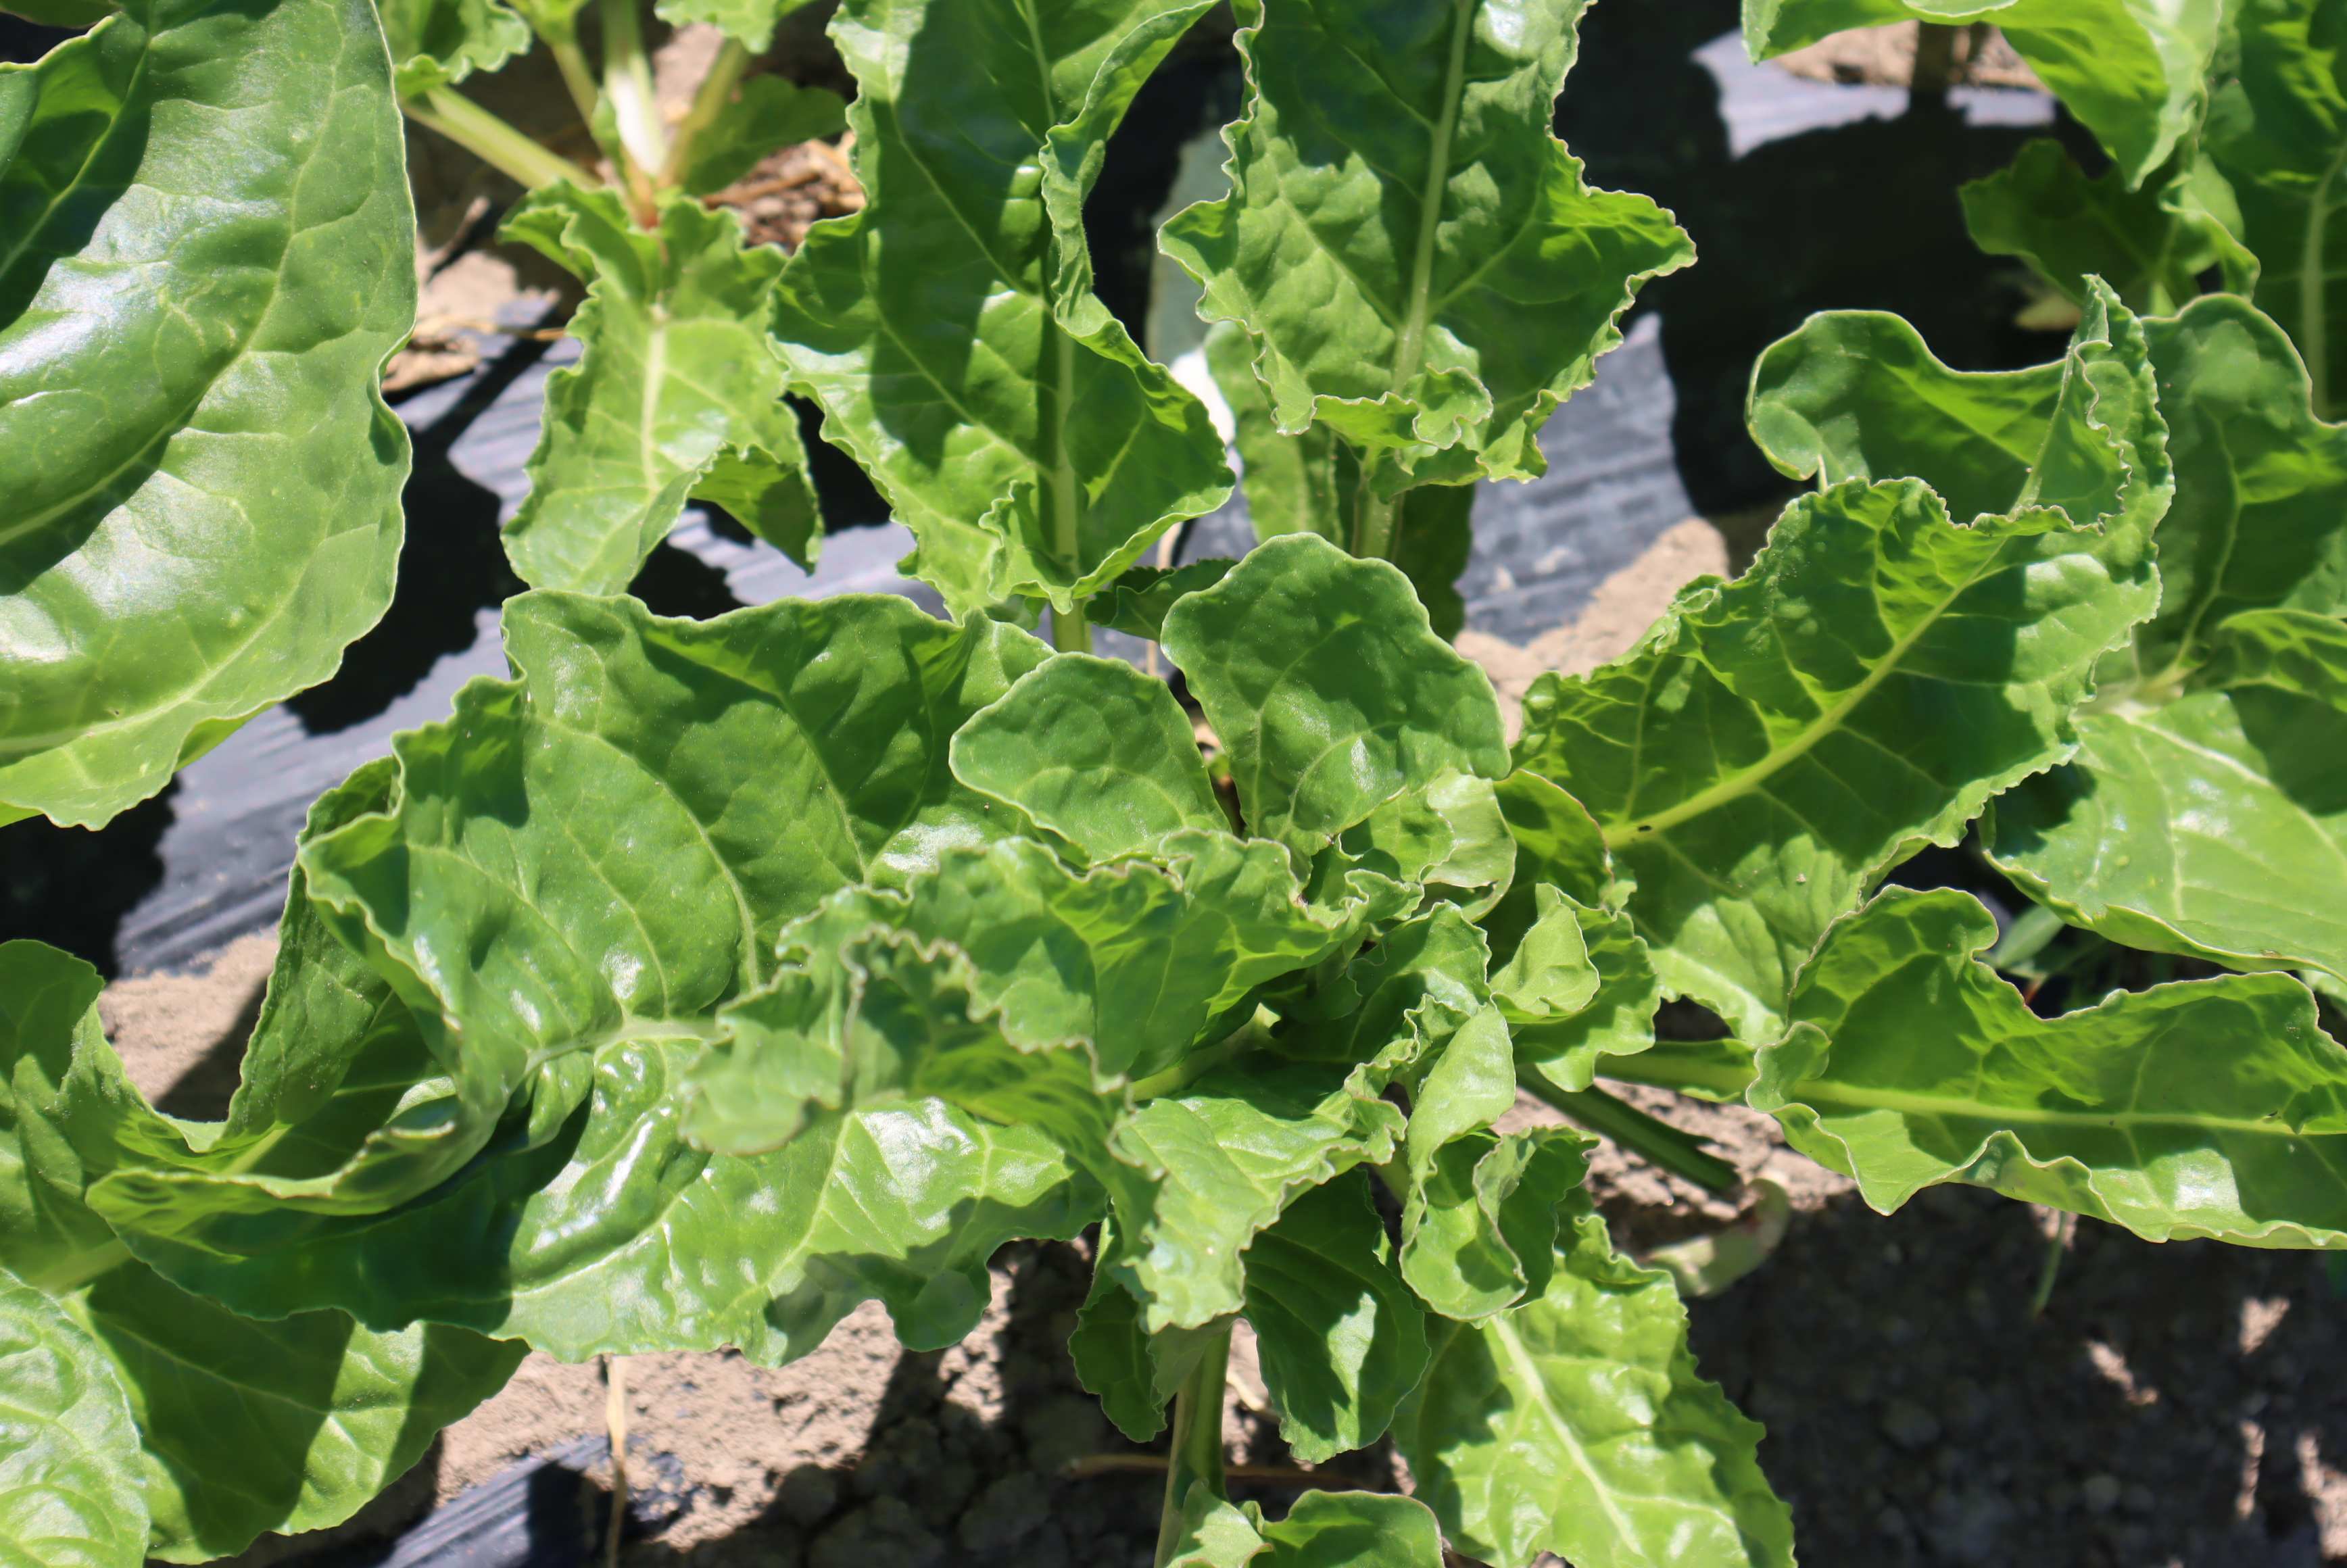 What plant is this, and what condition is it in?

chard, healthy
